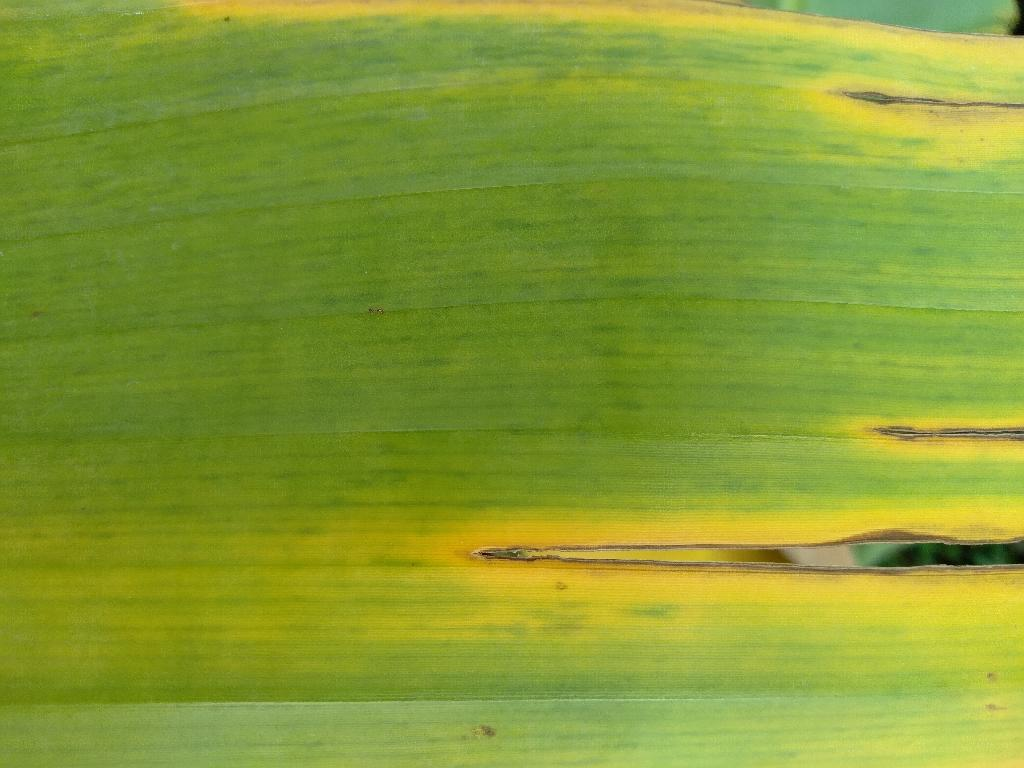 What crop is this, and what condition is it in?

banana, fusarium wilt race 1
